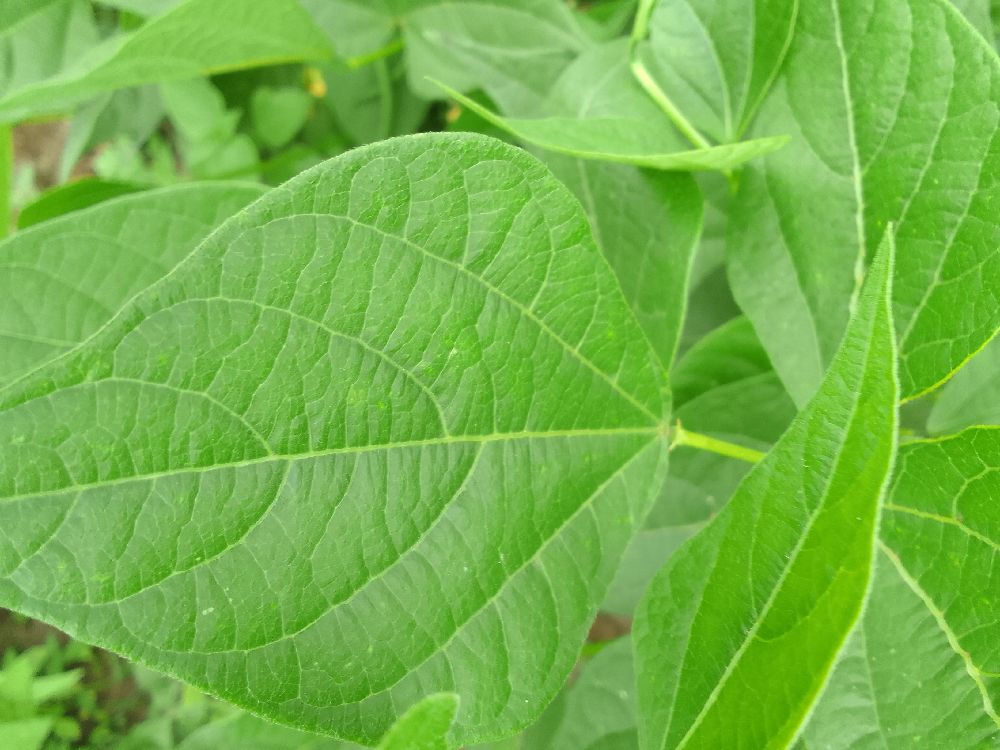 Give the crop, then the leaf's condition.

common bean, healthy
